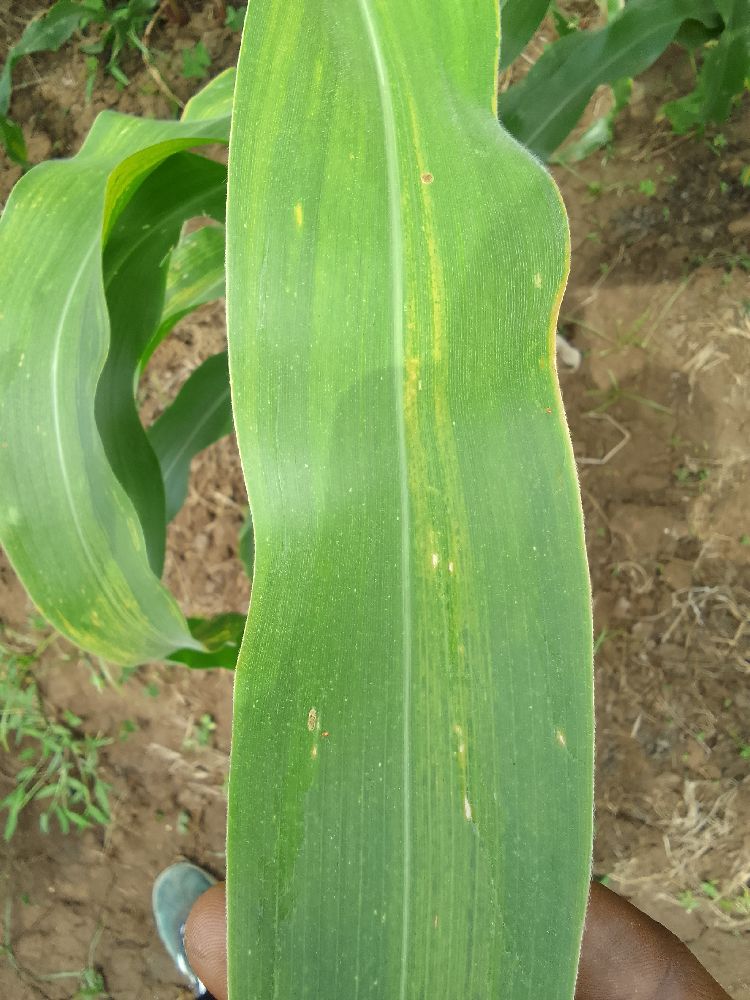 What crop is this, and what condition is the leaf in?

maize, maize lethal necrosis
